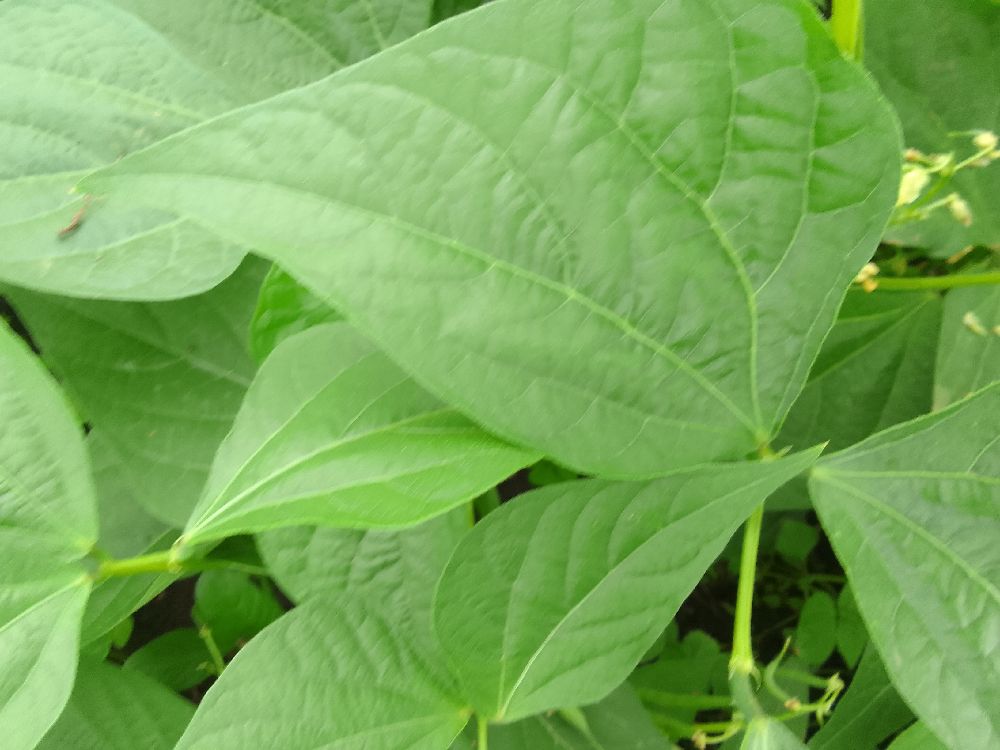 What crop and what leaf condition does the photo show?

common bean, healthy
